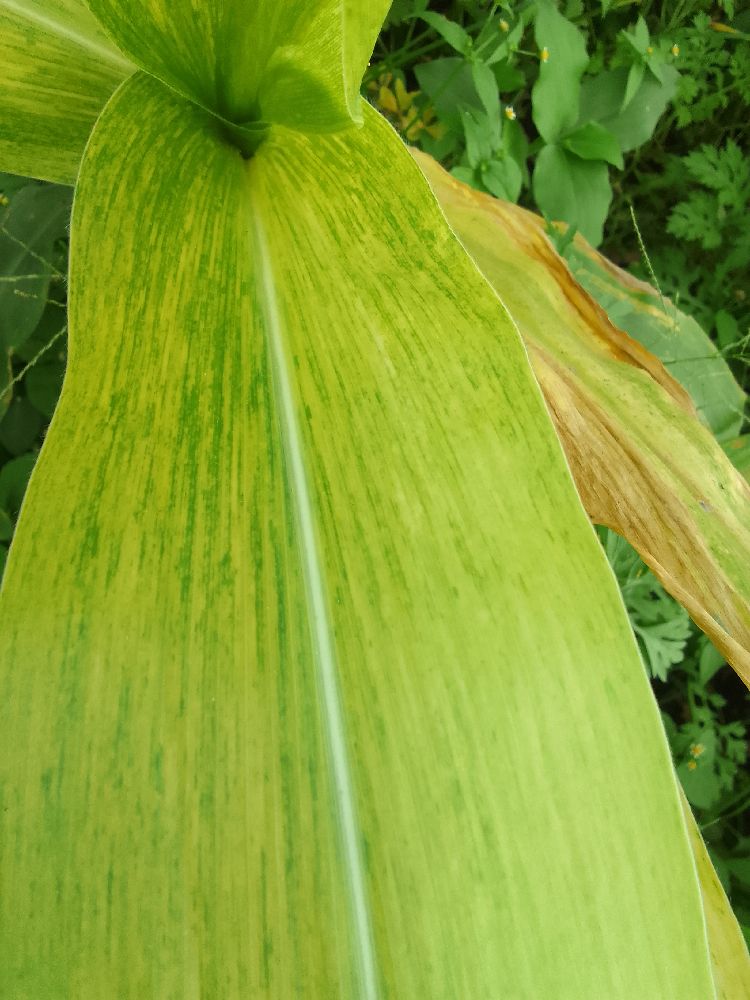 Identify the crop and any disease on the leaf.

maize, maize lethal necrosis
